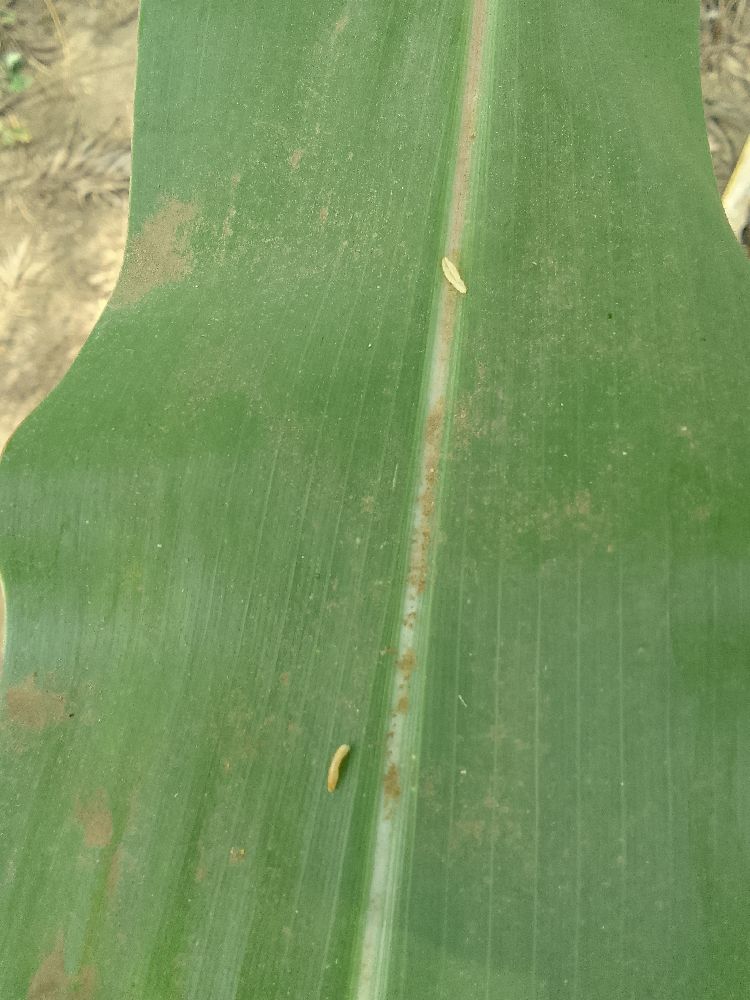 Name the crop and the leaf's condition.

maize, healthy
